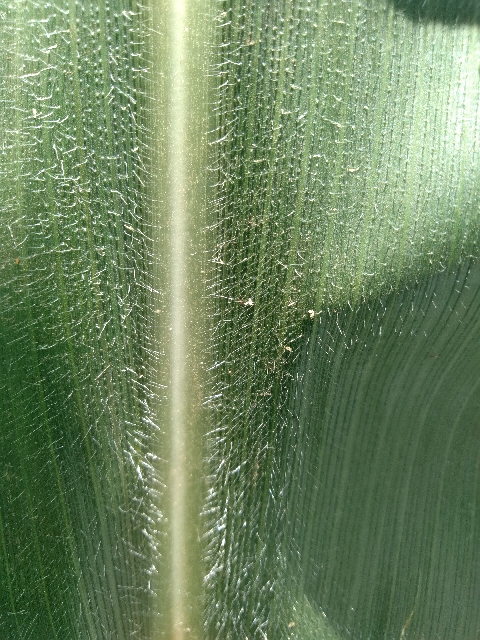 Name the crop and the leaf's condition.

maize, healthy
